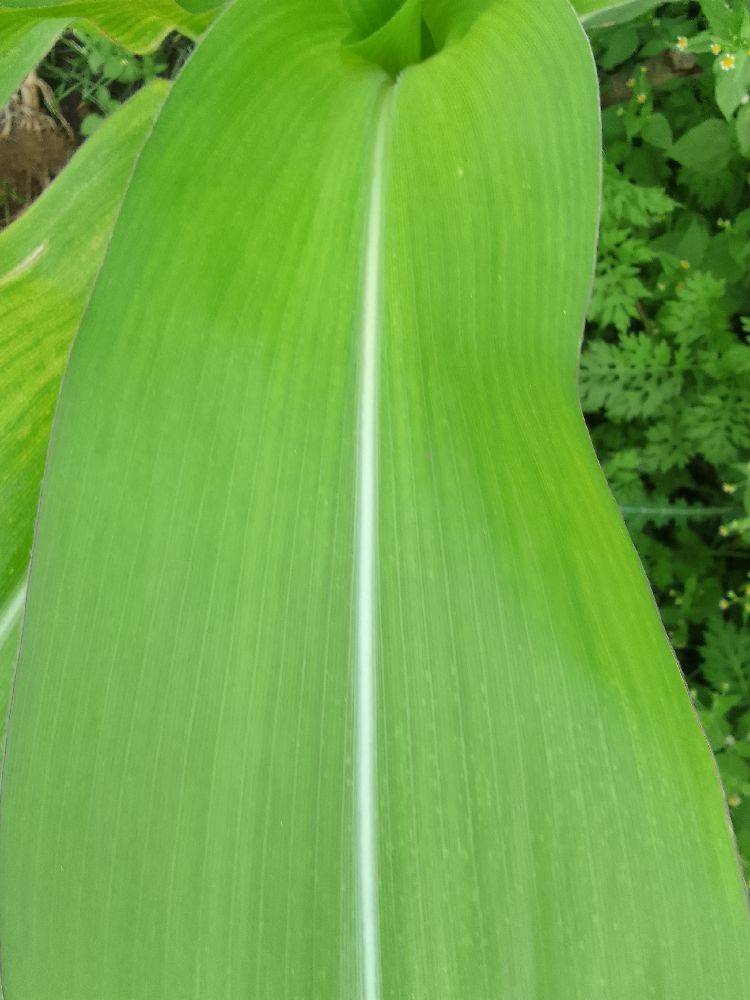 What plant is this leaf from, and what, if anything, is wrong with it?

maize, maize lethal necrosis
